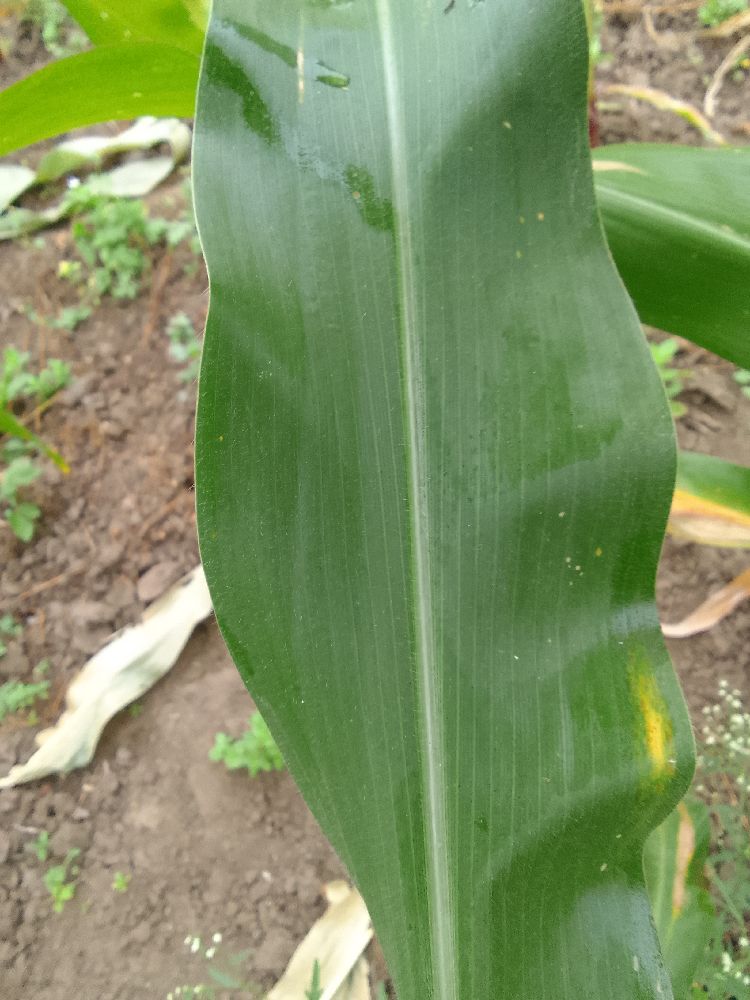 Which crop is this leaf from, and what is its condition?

maize, healthy
